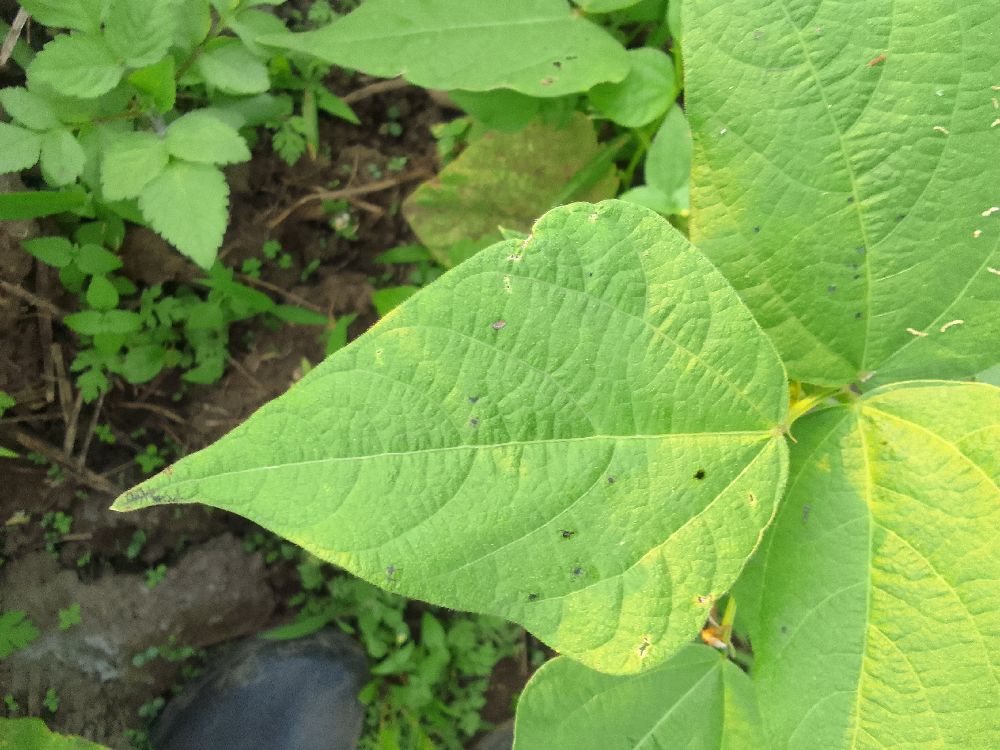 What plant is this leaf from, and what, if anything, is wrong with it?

common bean, healthy
